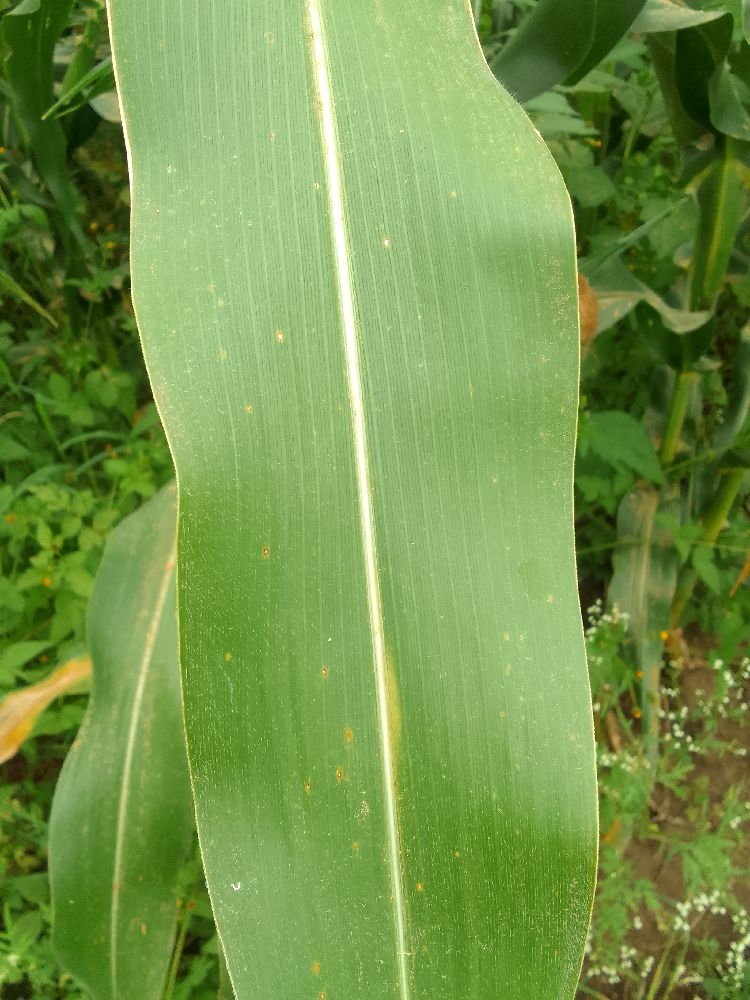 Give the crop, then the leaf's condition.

maize, healthy
